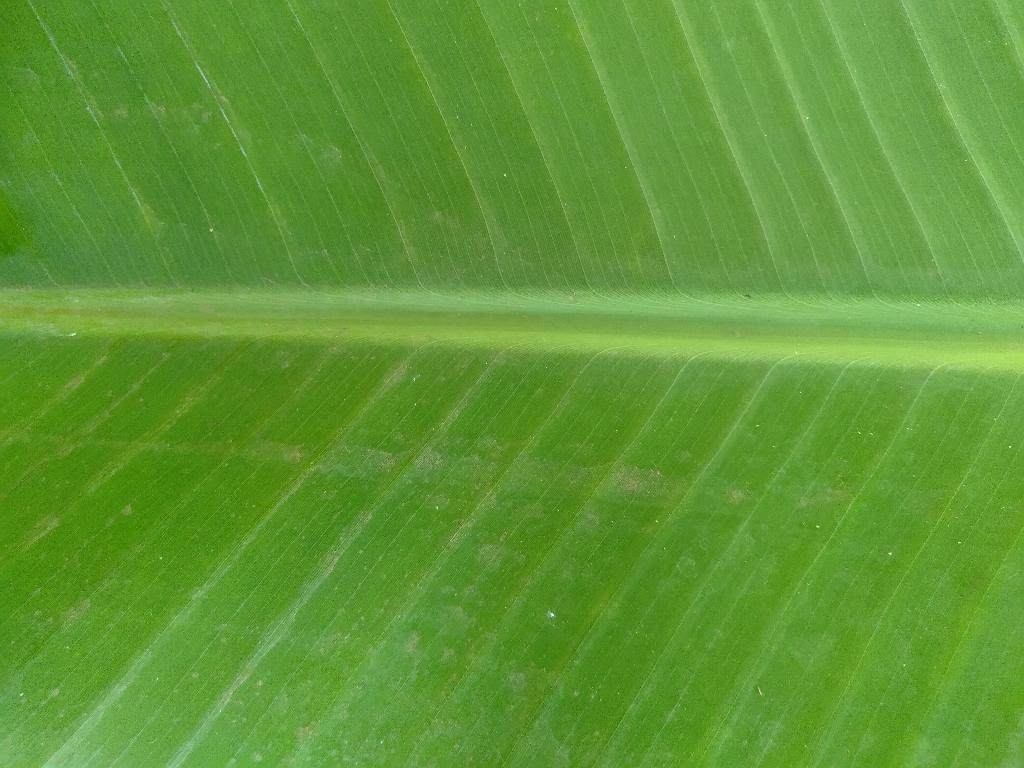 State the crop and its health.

banana, healthy
